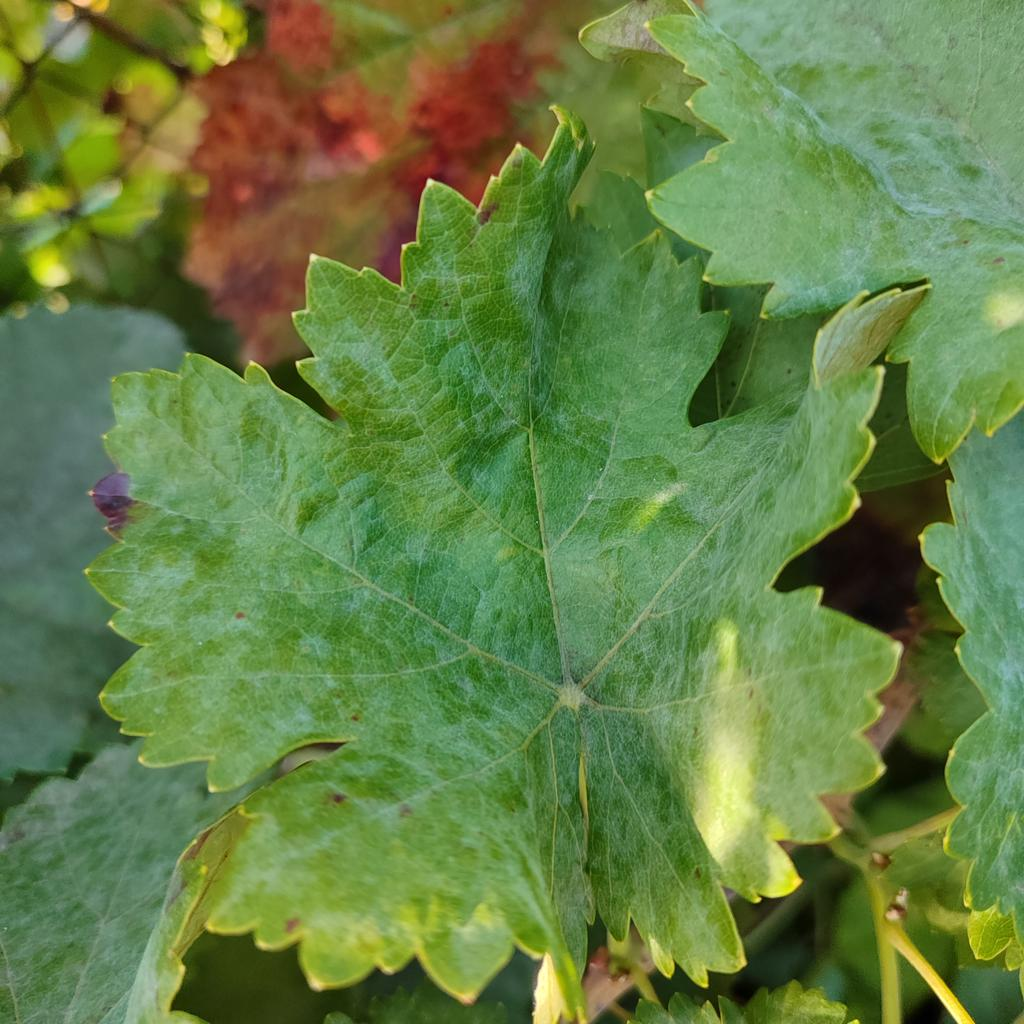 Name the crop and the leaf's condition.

grapevine, powdery mildew
